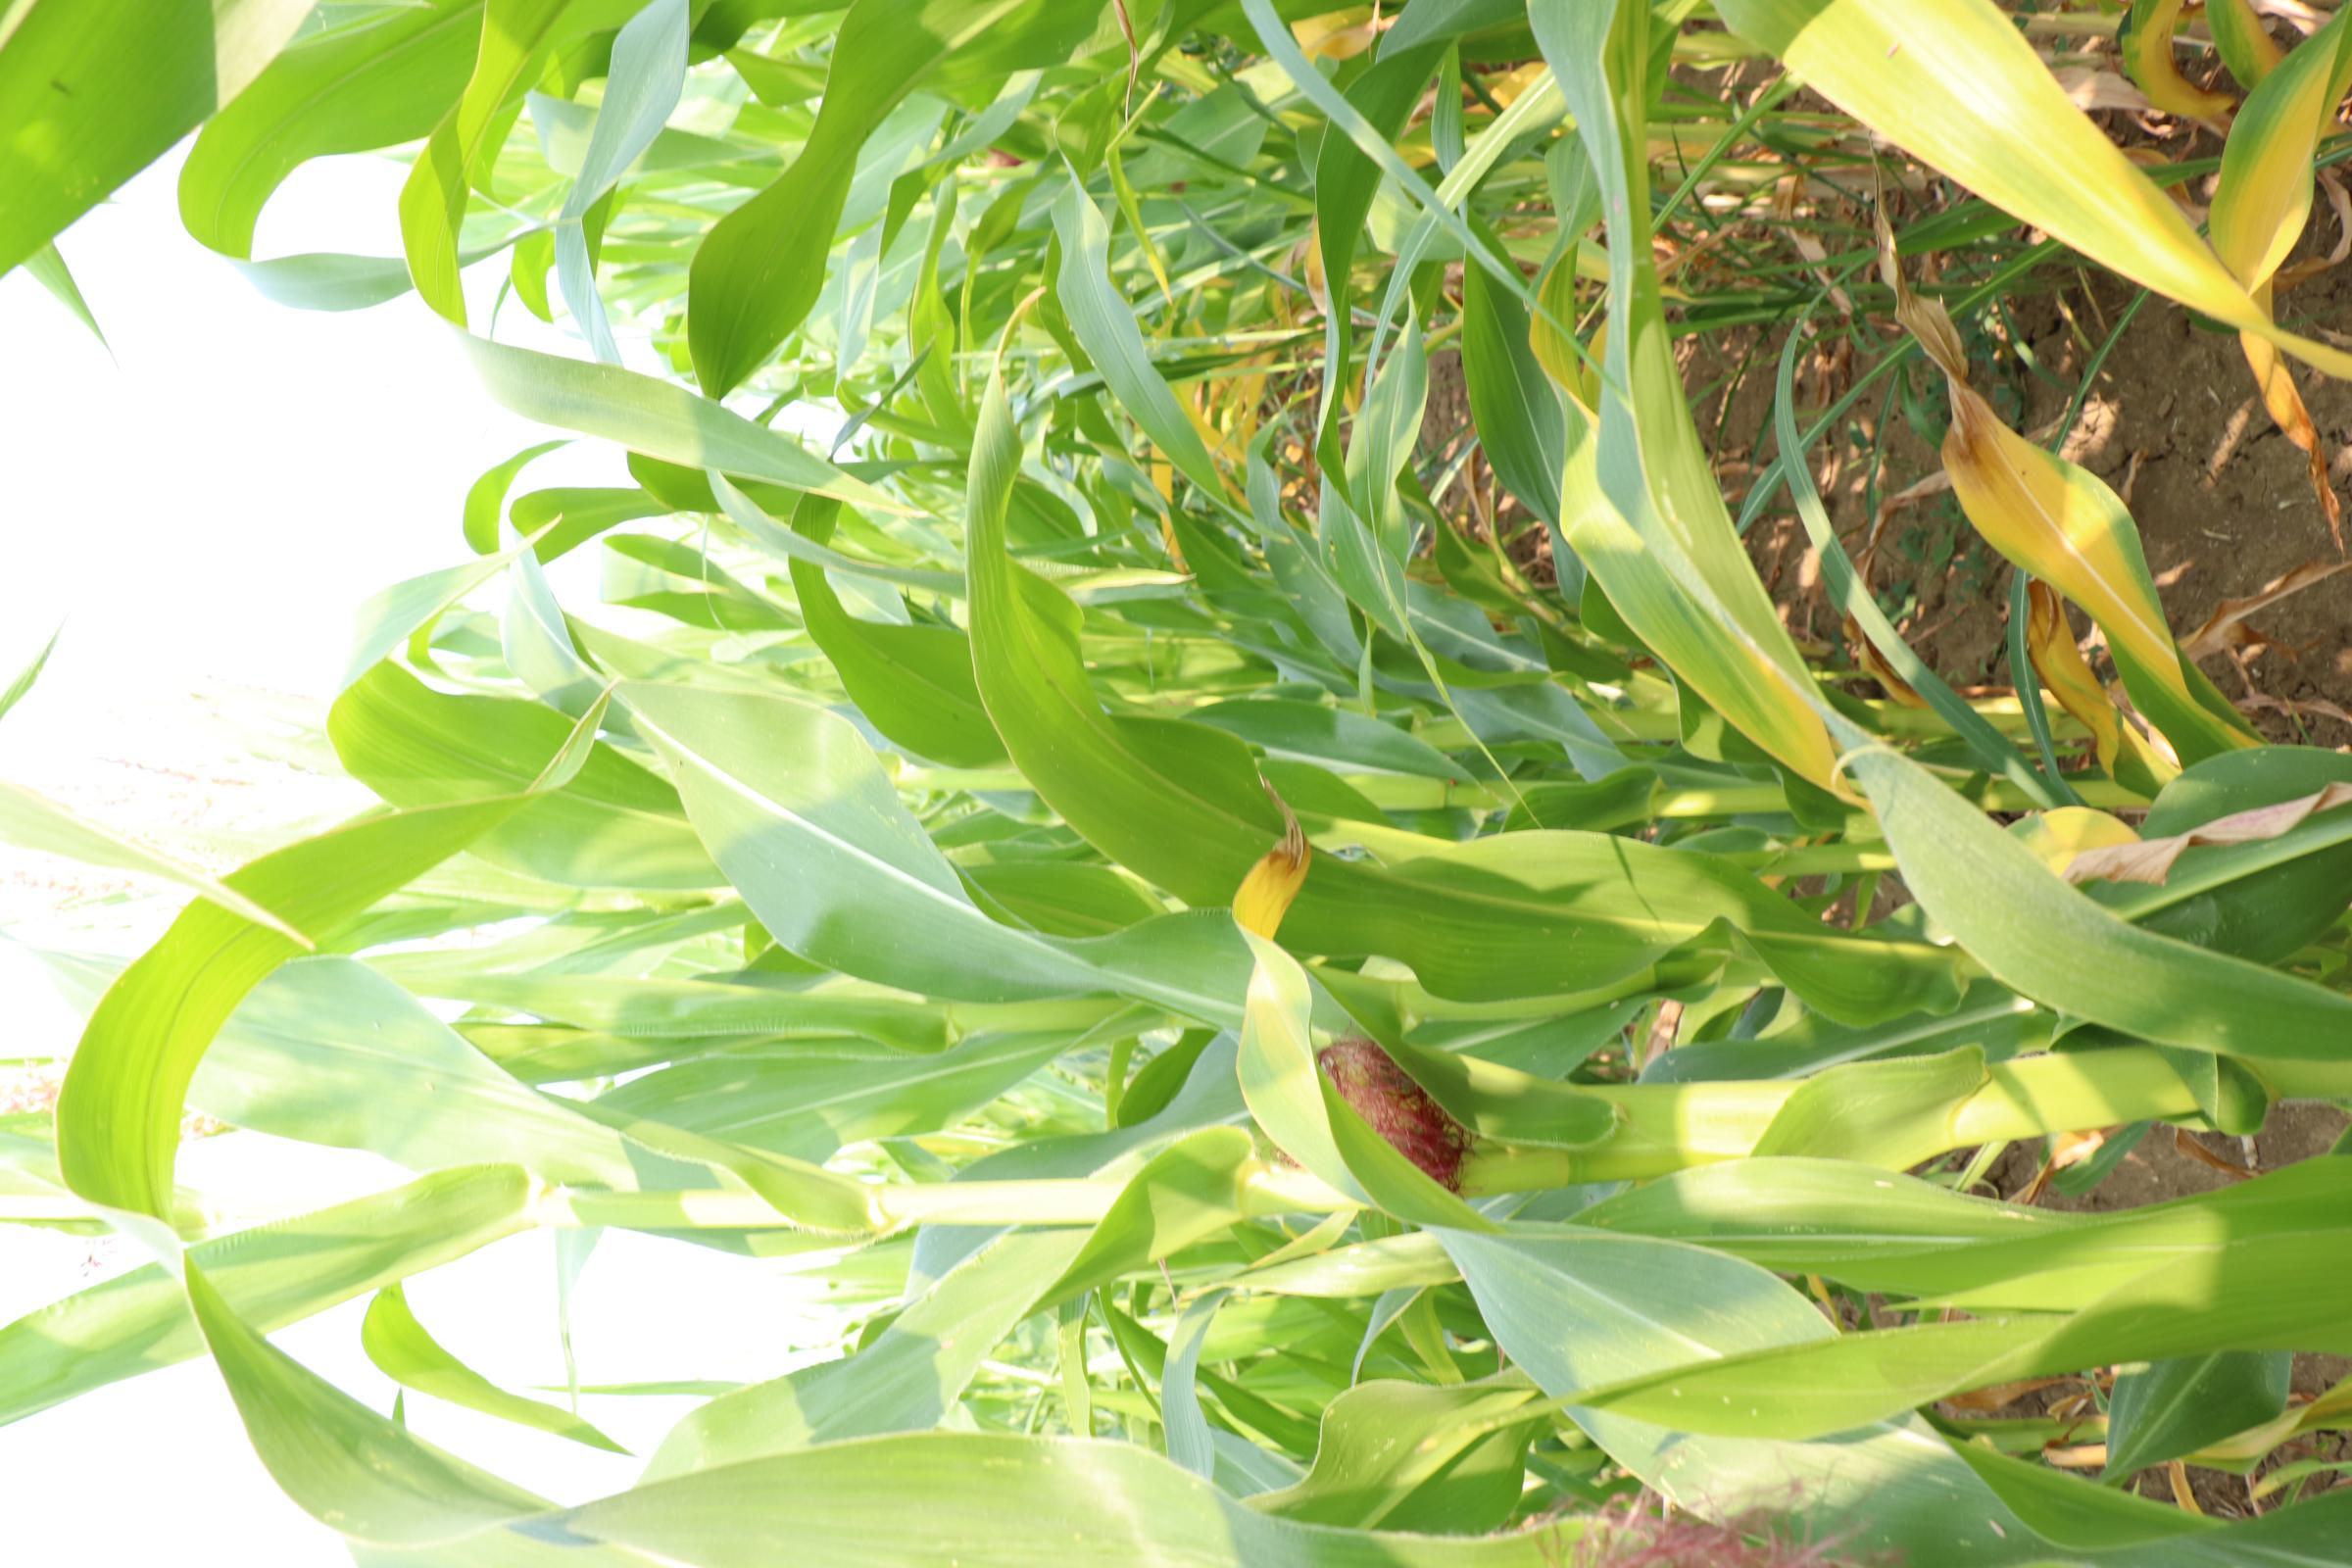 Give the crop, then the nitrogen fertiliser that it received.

maize, no added nitrogen
